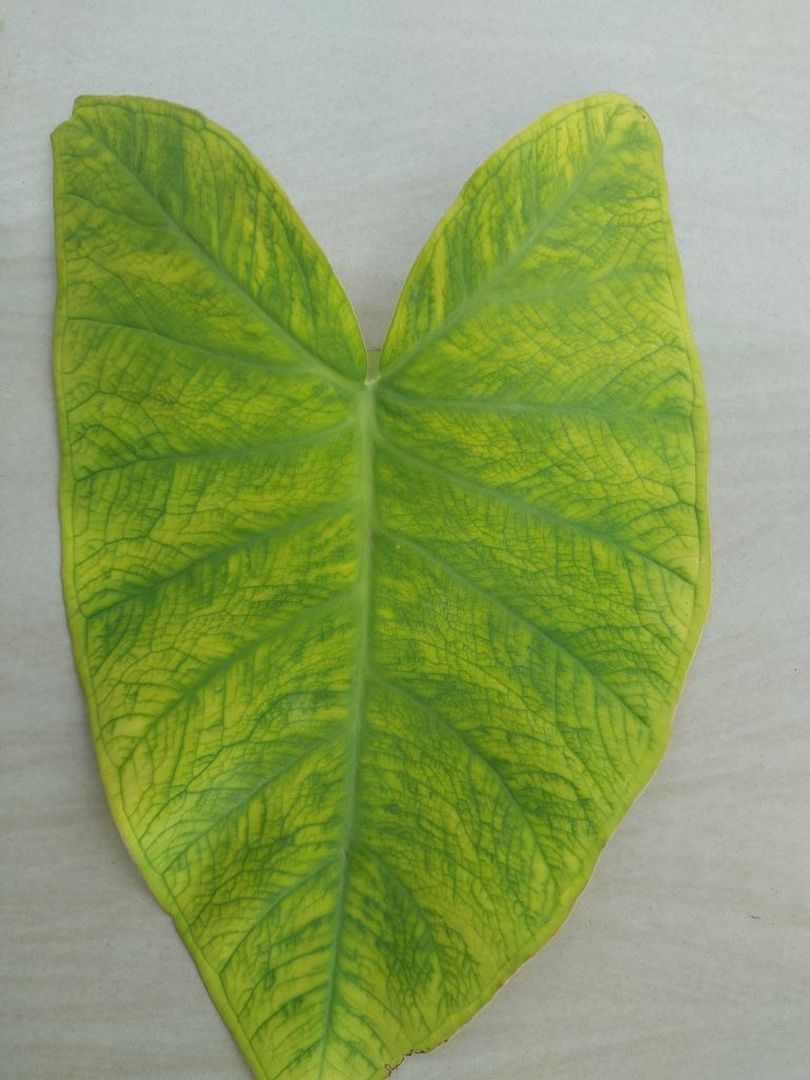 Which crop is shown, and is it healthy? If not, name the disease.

taro, mosaic
